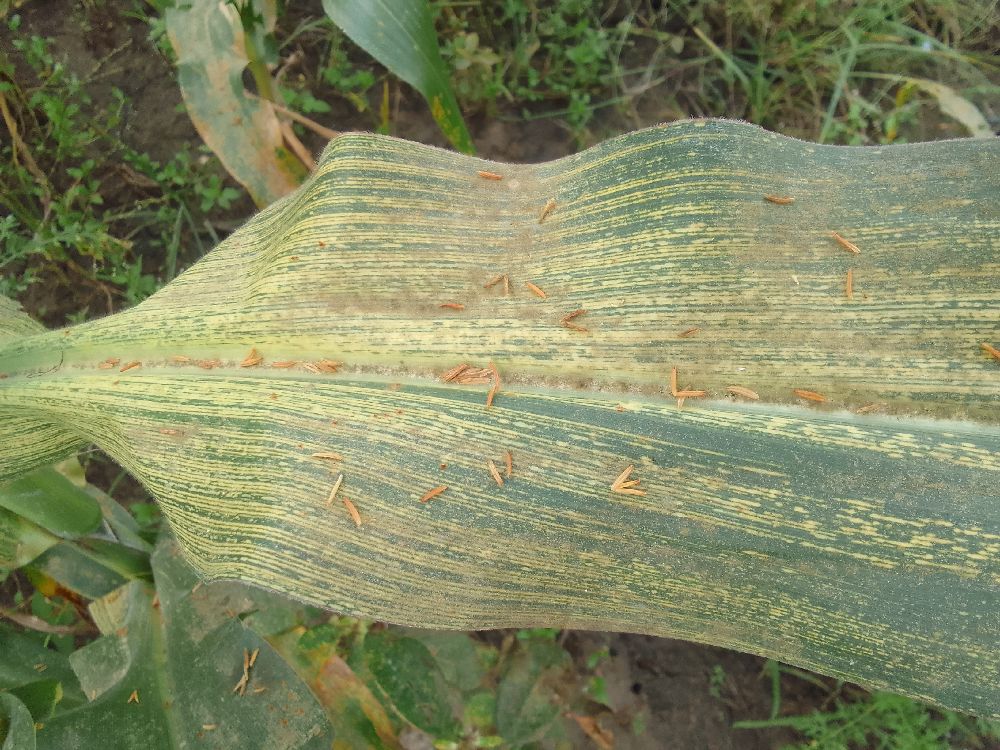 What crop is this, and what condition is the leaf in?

maize, maize streak virus
